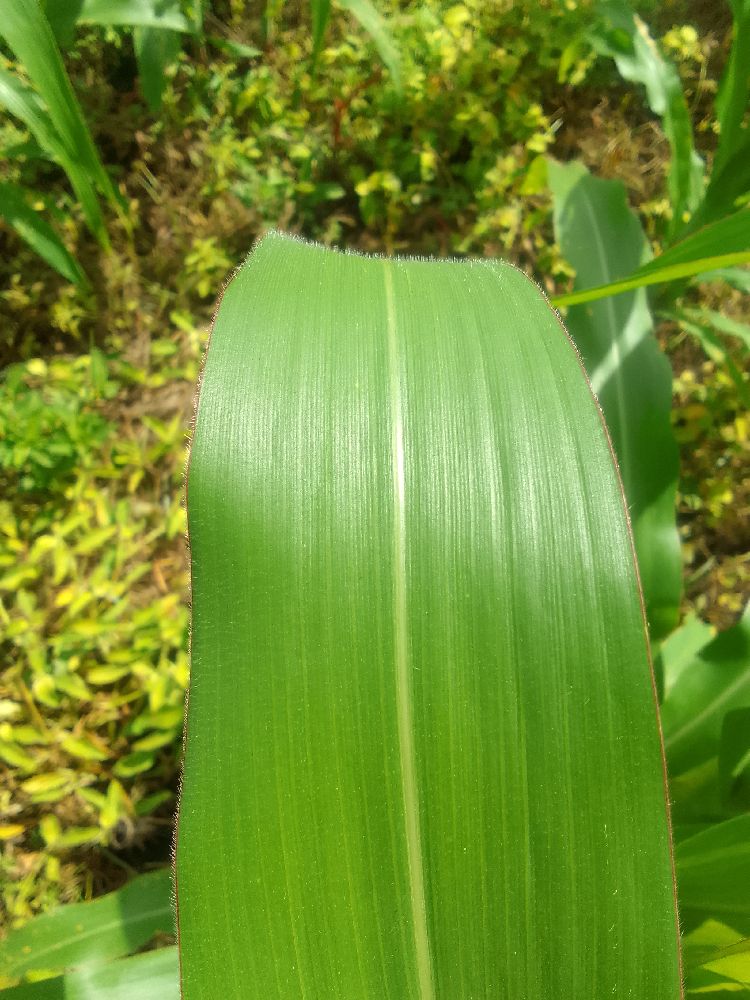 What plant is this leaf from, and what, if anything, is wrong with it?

maize, healthy
